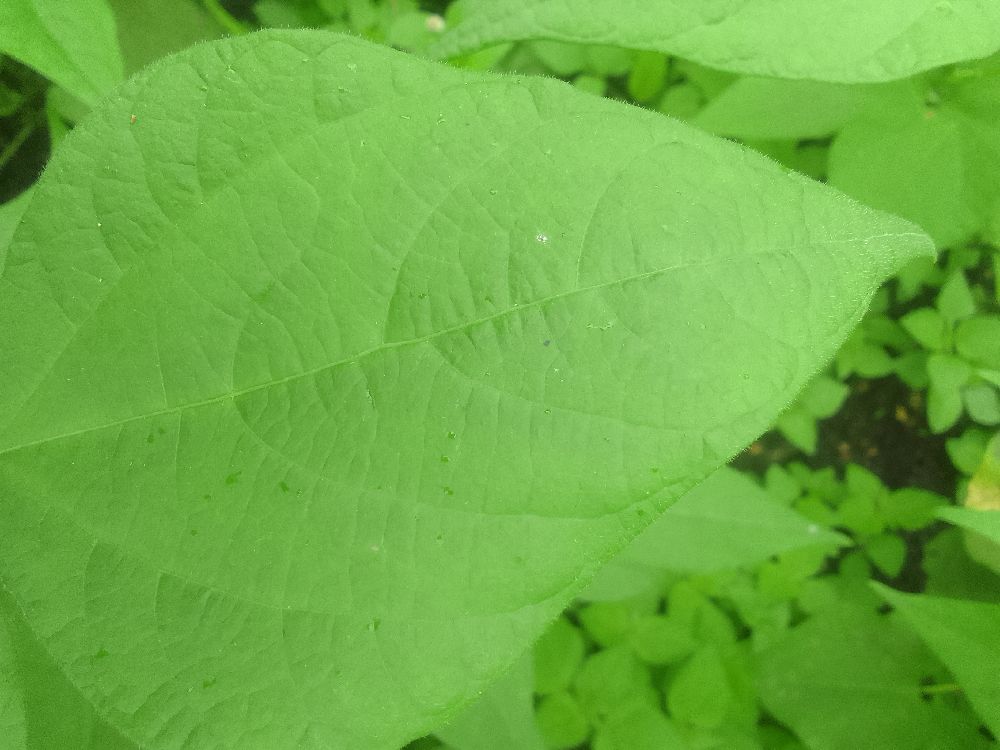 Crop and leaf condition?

common bean, healthy
